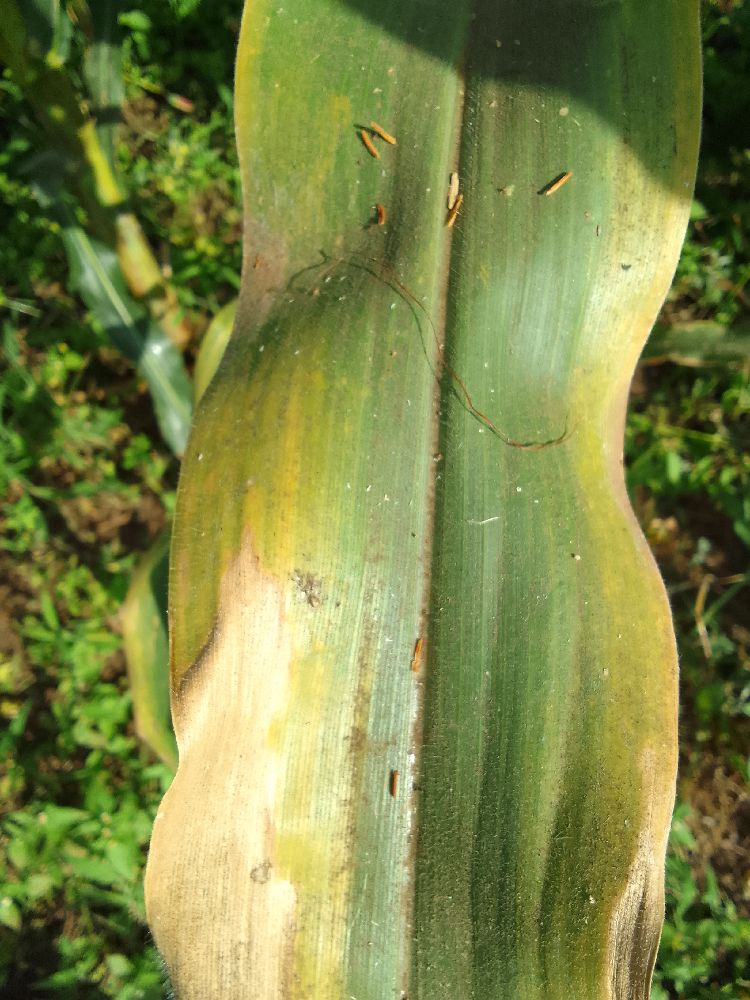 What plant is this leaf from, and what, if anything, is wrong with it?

maize, maize lethal necrosis
